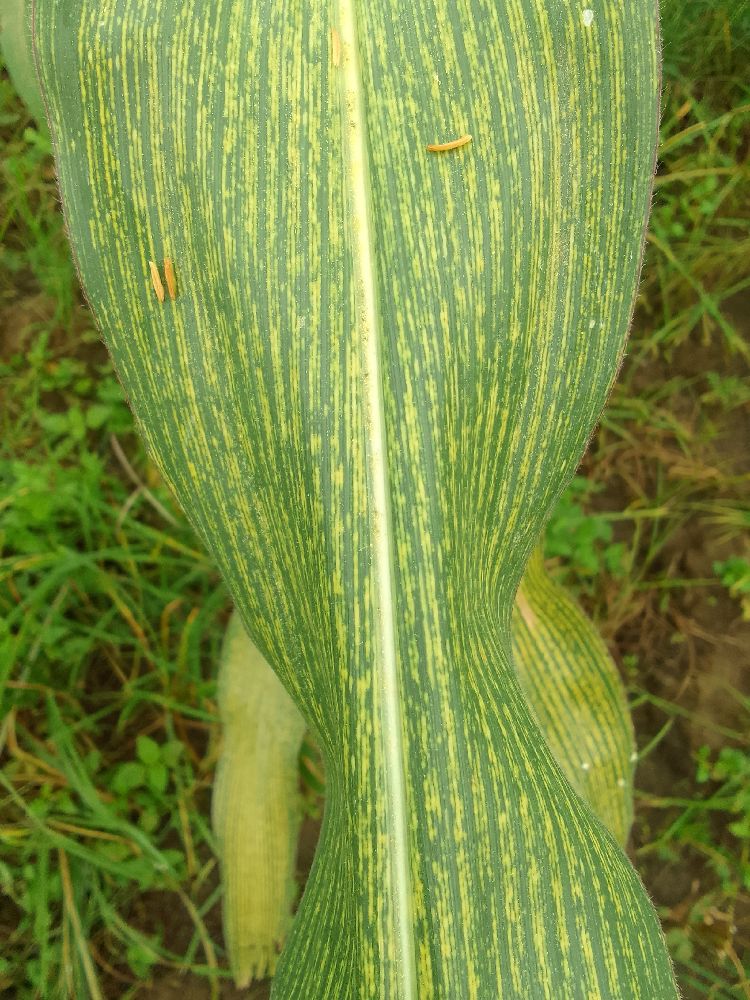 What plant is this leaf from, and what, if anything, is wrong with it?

maize, maize streak virus
